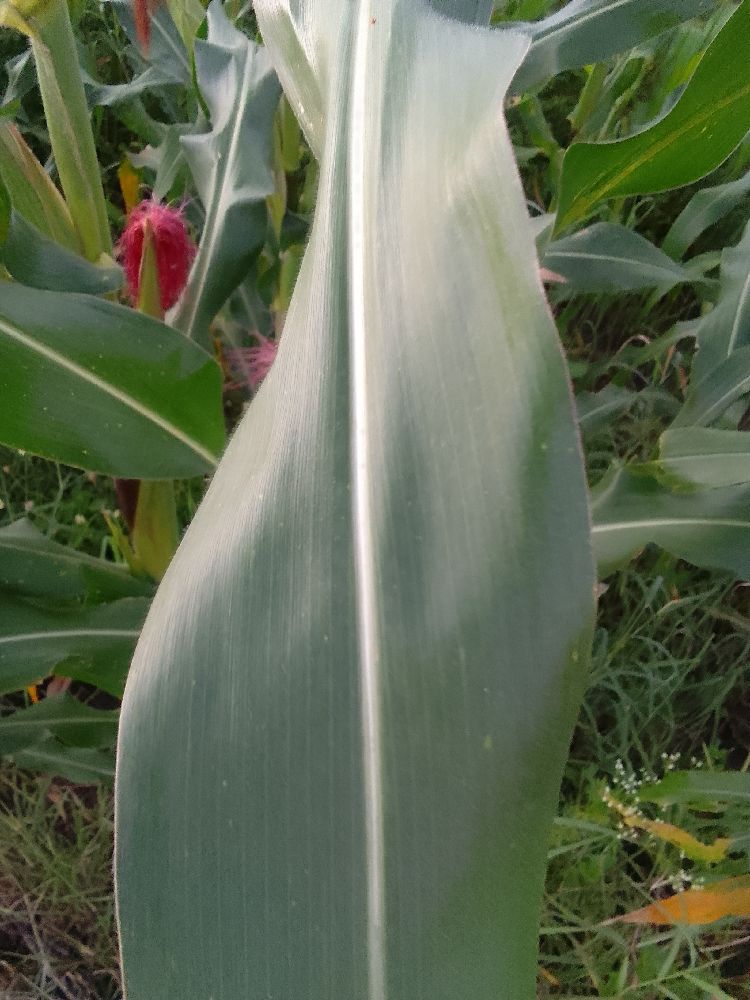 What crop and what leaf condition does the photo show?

common bean, healthy
